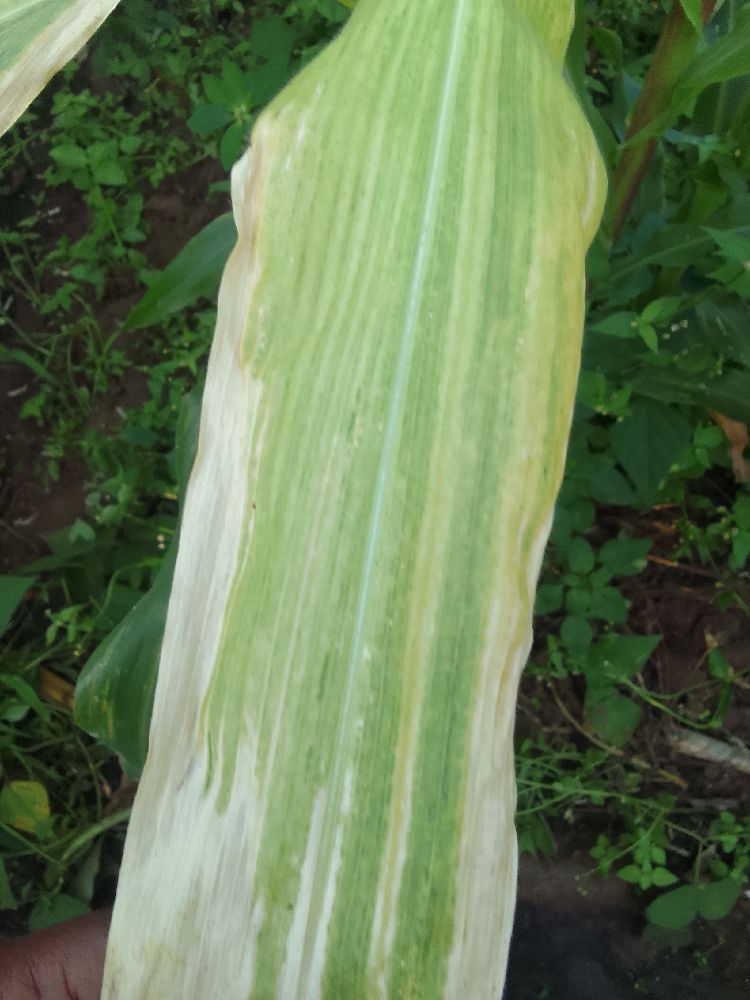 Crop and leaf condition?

maize, maize lethal necrosis
